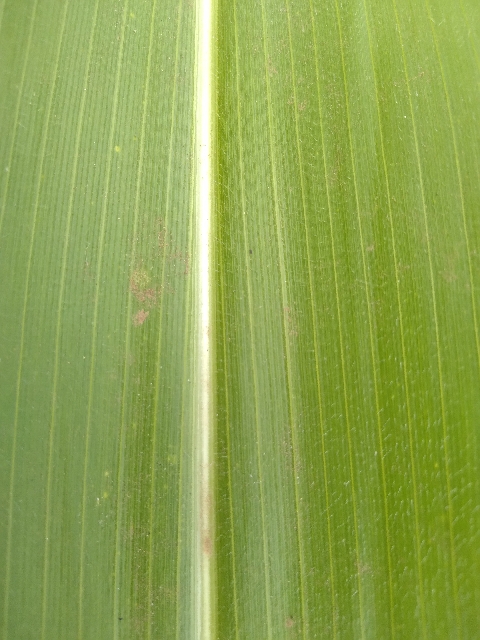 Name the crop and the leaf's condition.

maize, healthy
